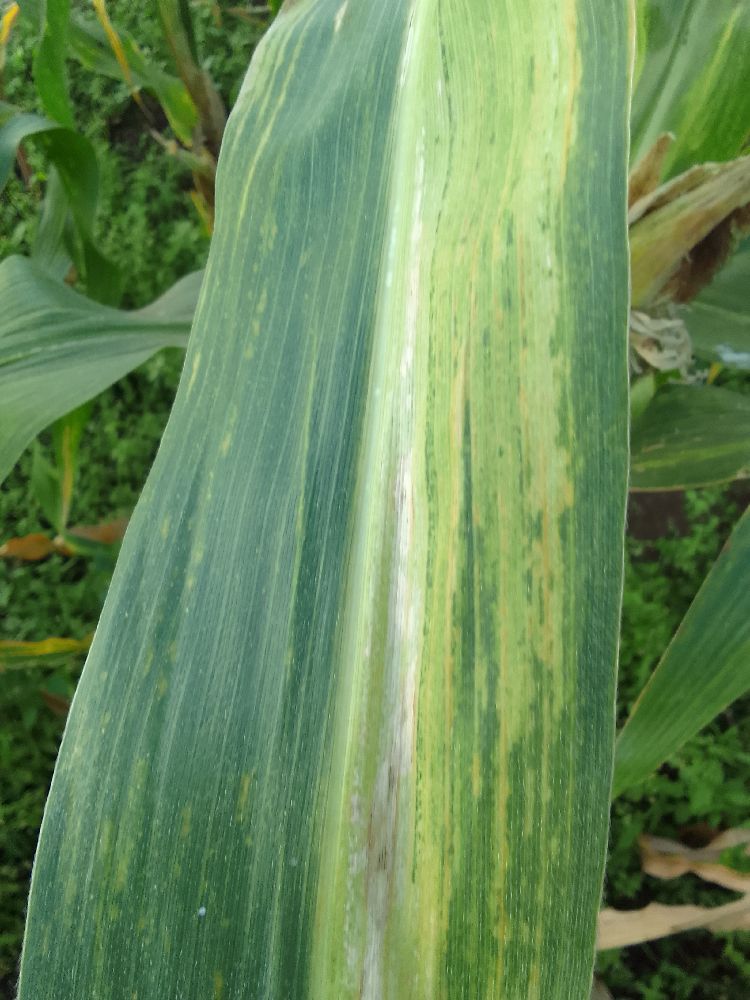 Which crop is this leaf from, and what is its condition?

maize, maize lethal necrosis
